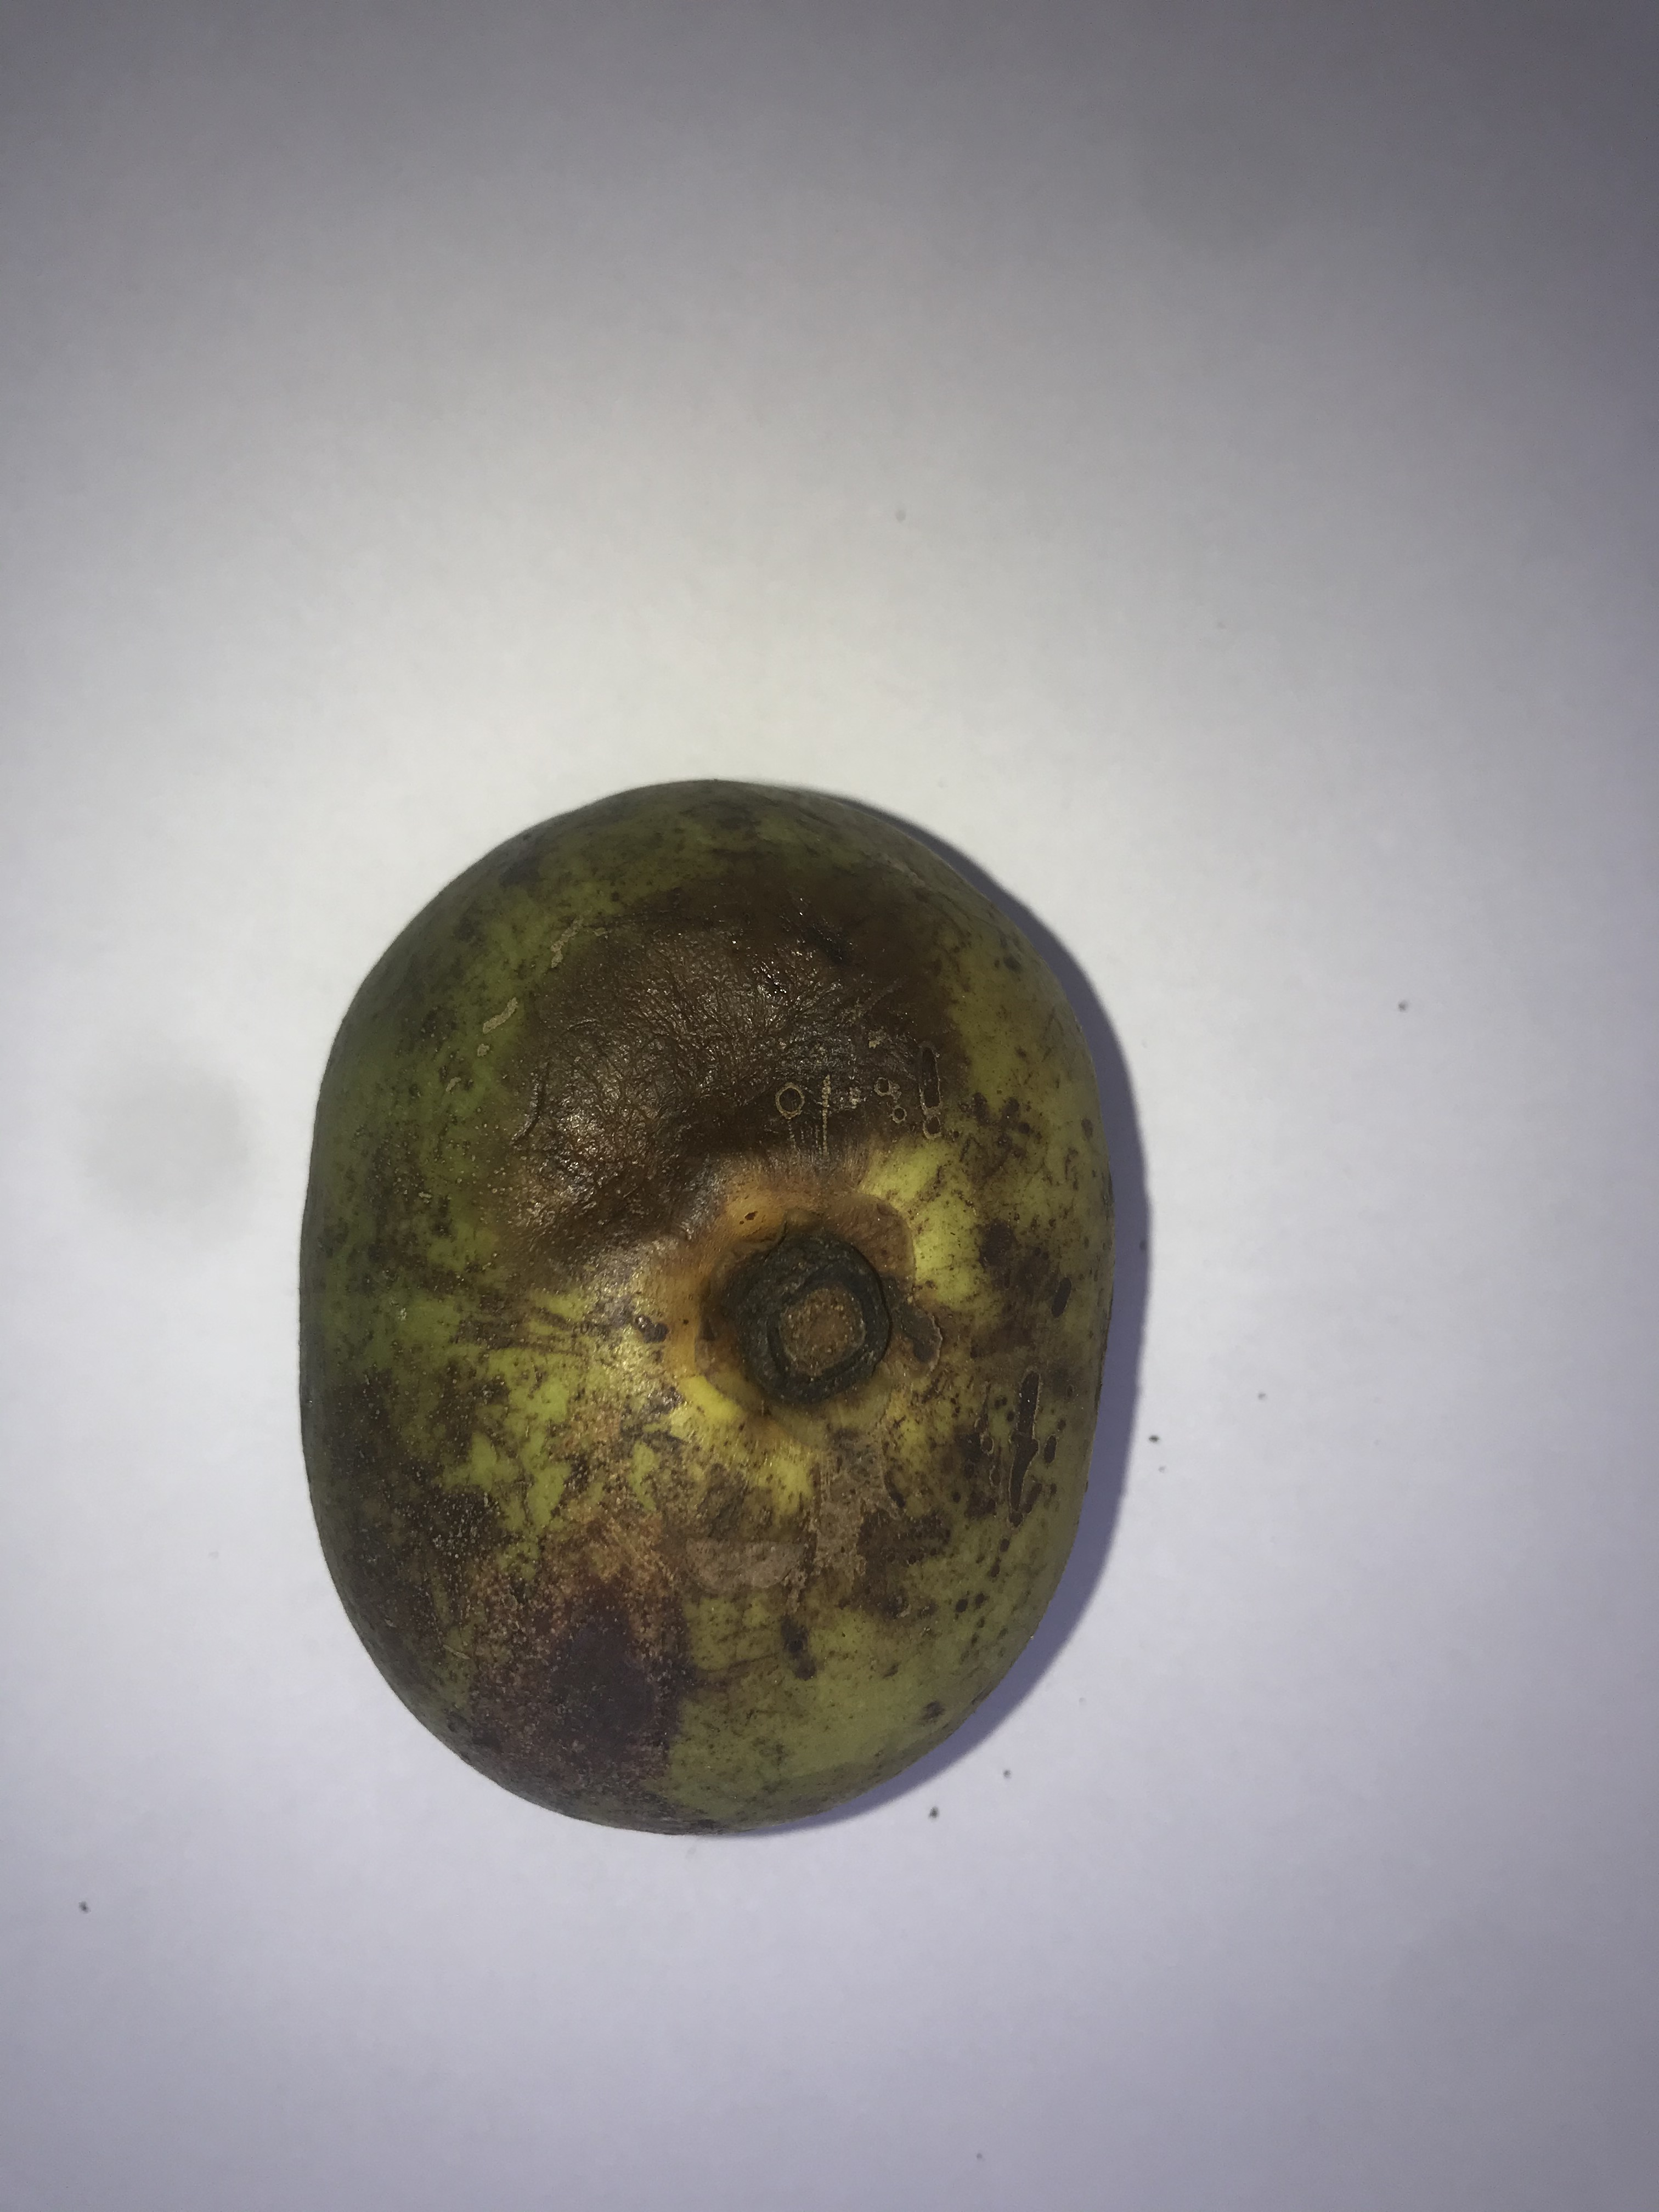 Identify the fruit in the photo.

pequi
